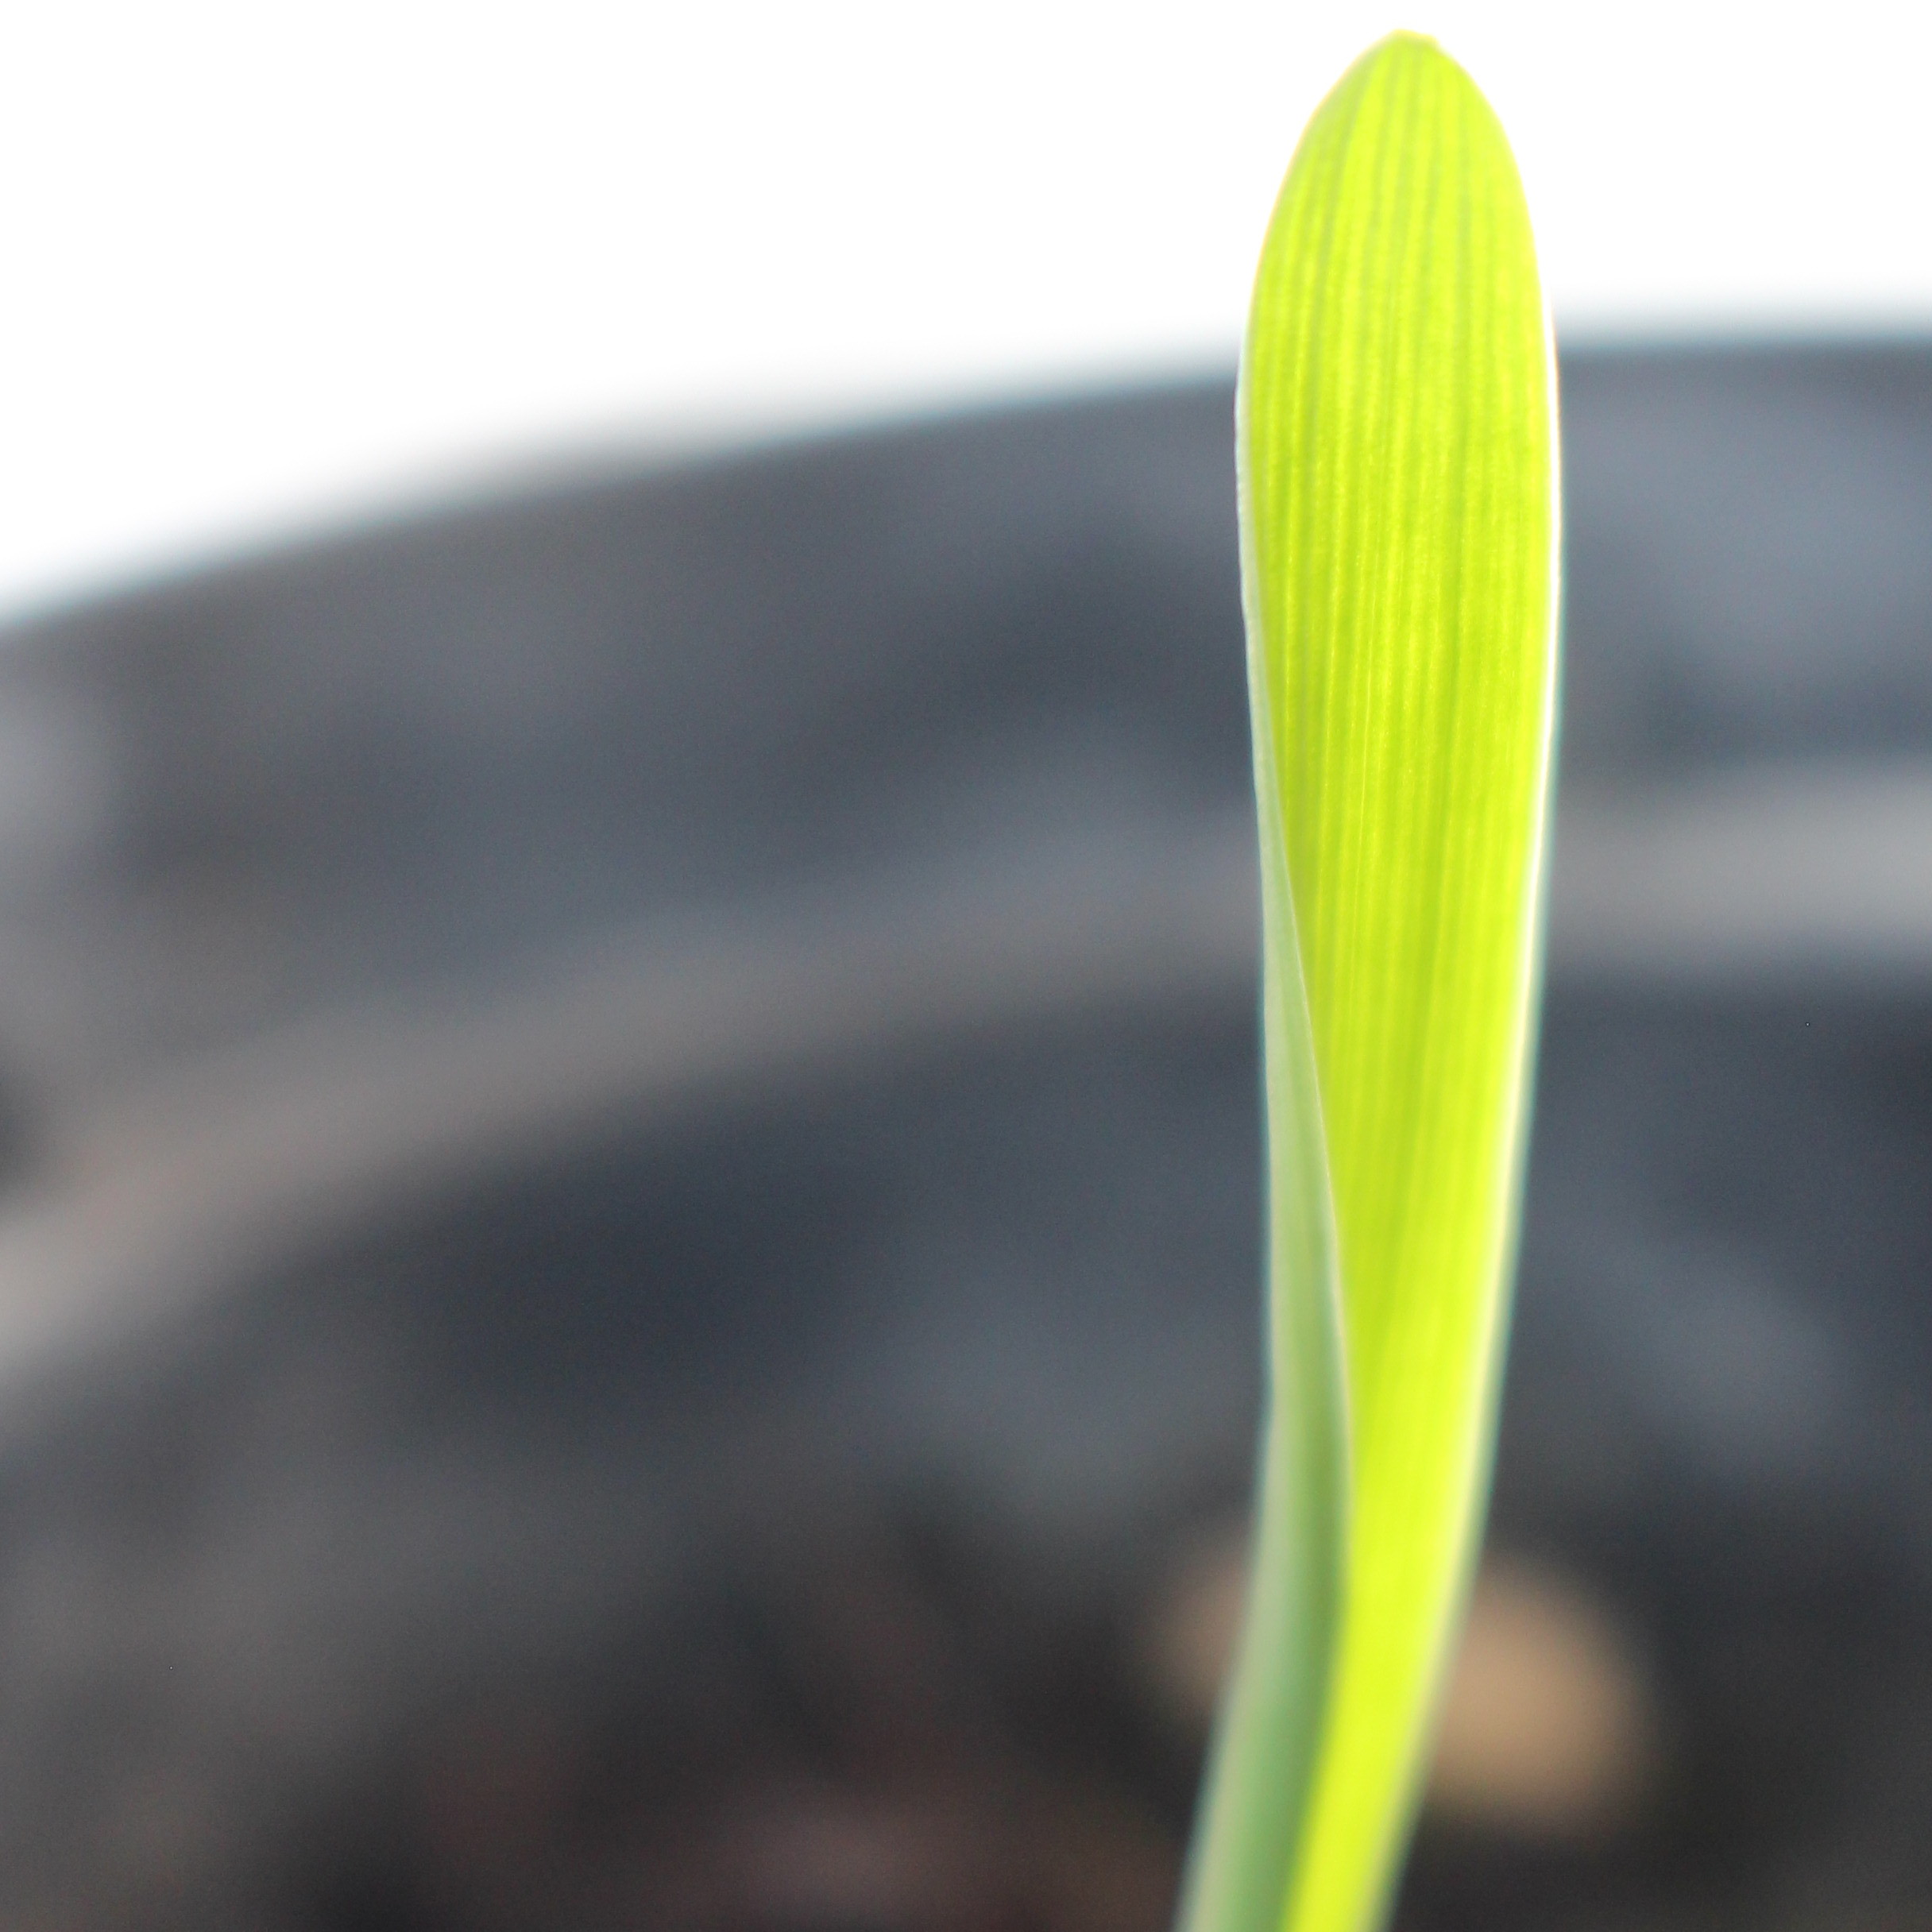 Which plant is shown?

Avena sterilis
